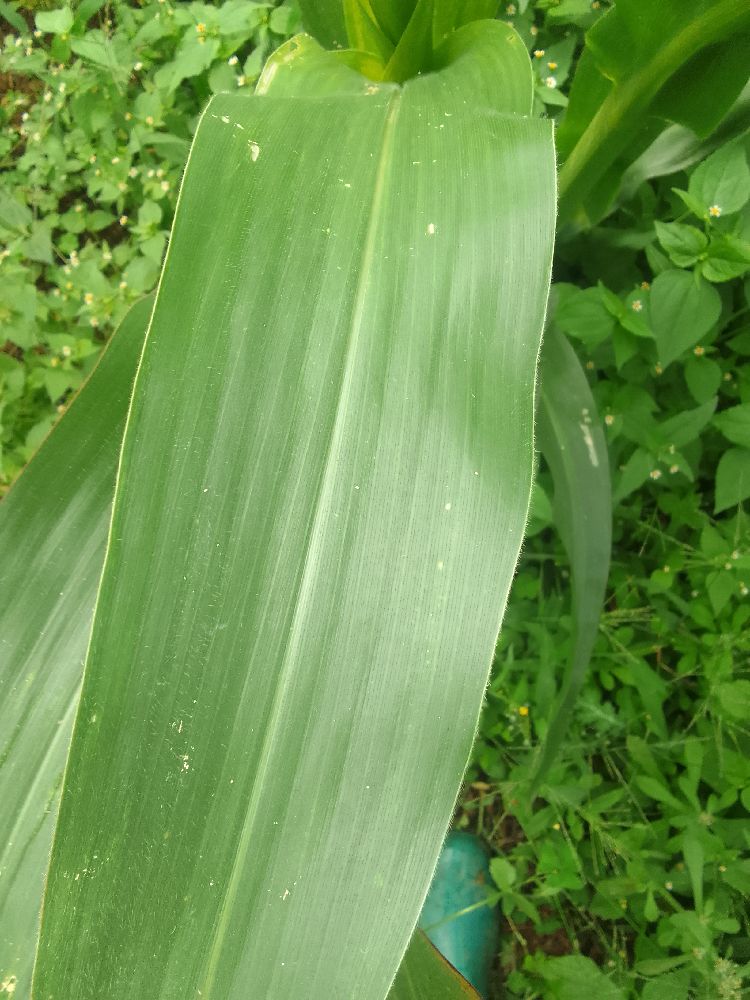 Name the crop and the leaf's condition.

maize, healthy
